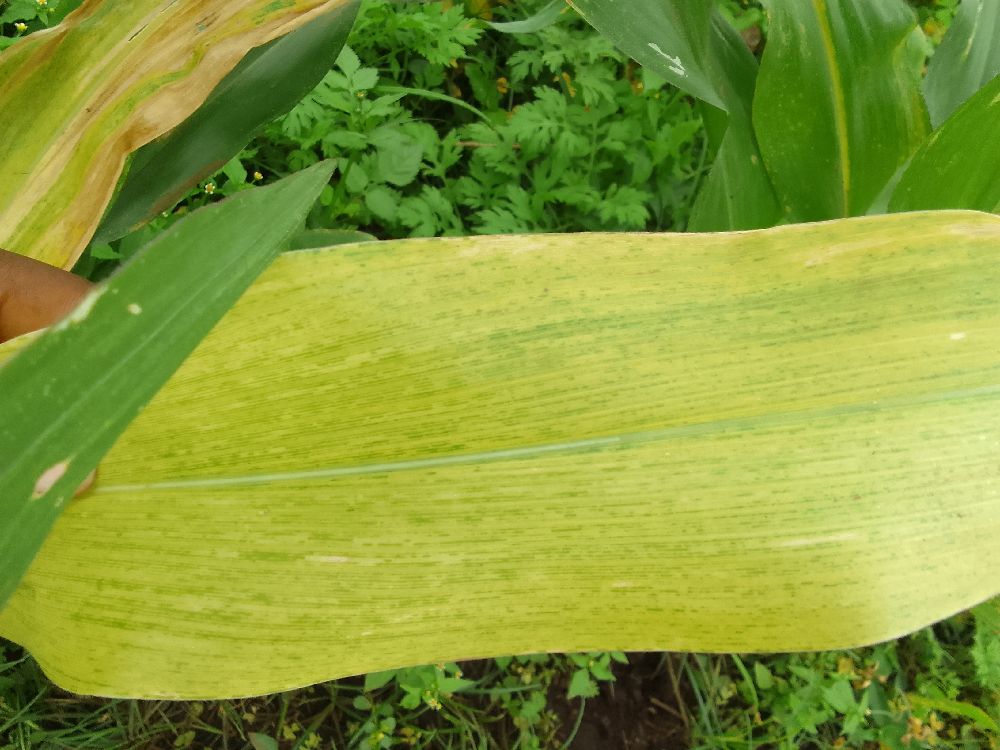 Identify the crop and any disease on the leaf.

maize, maize lethal necrosis
